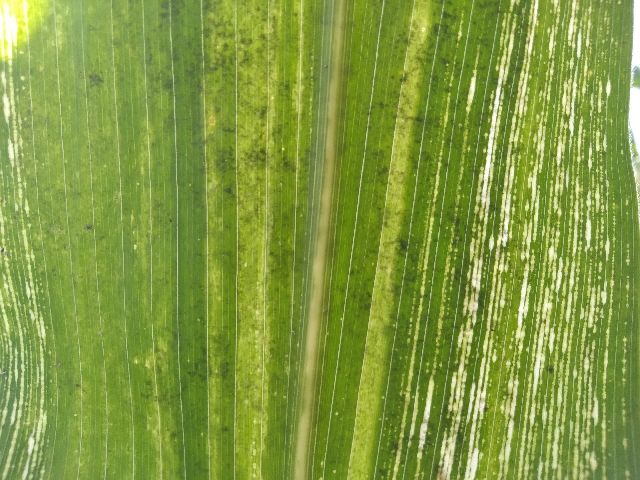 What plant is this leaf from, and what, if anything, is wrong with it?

maize, maize streak virus
